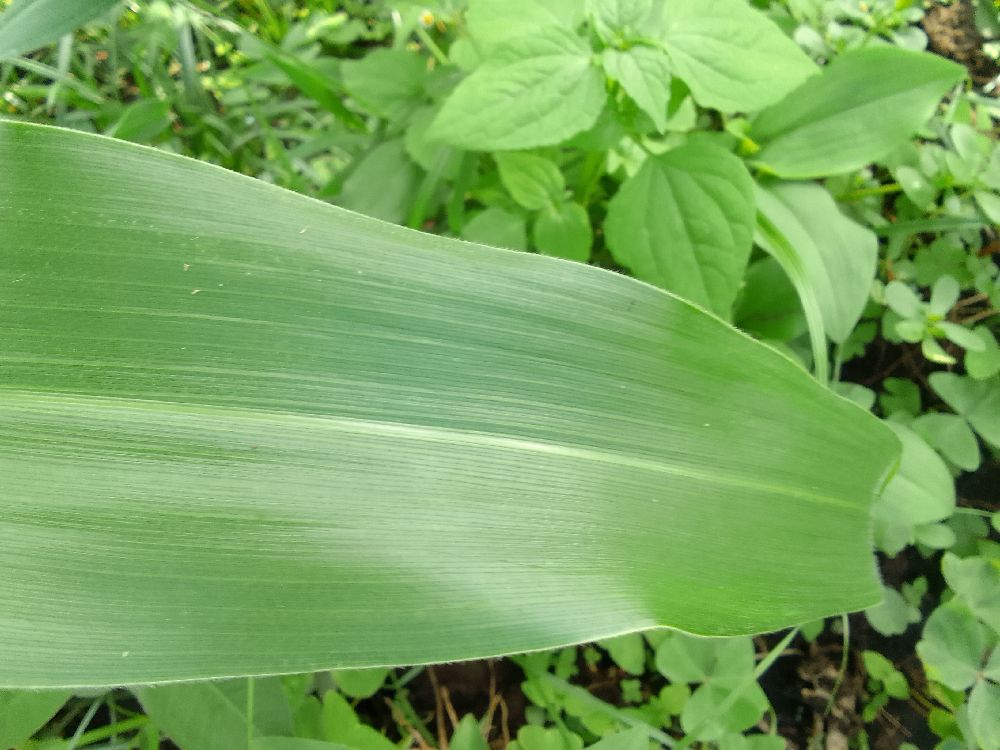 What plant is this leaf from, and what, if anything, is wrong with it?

maize, healthy
